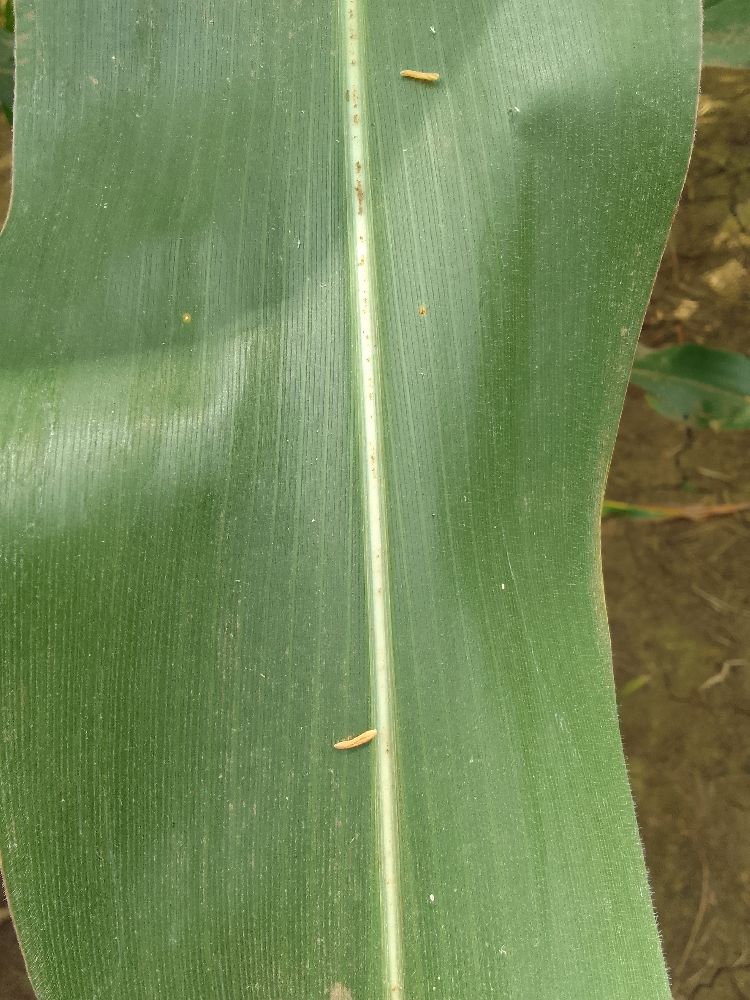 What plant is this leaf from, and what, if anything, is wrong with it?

maize, healthy
